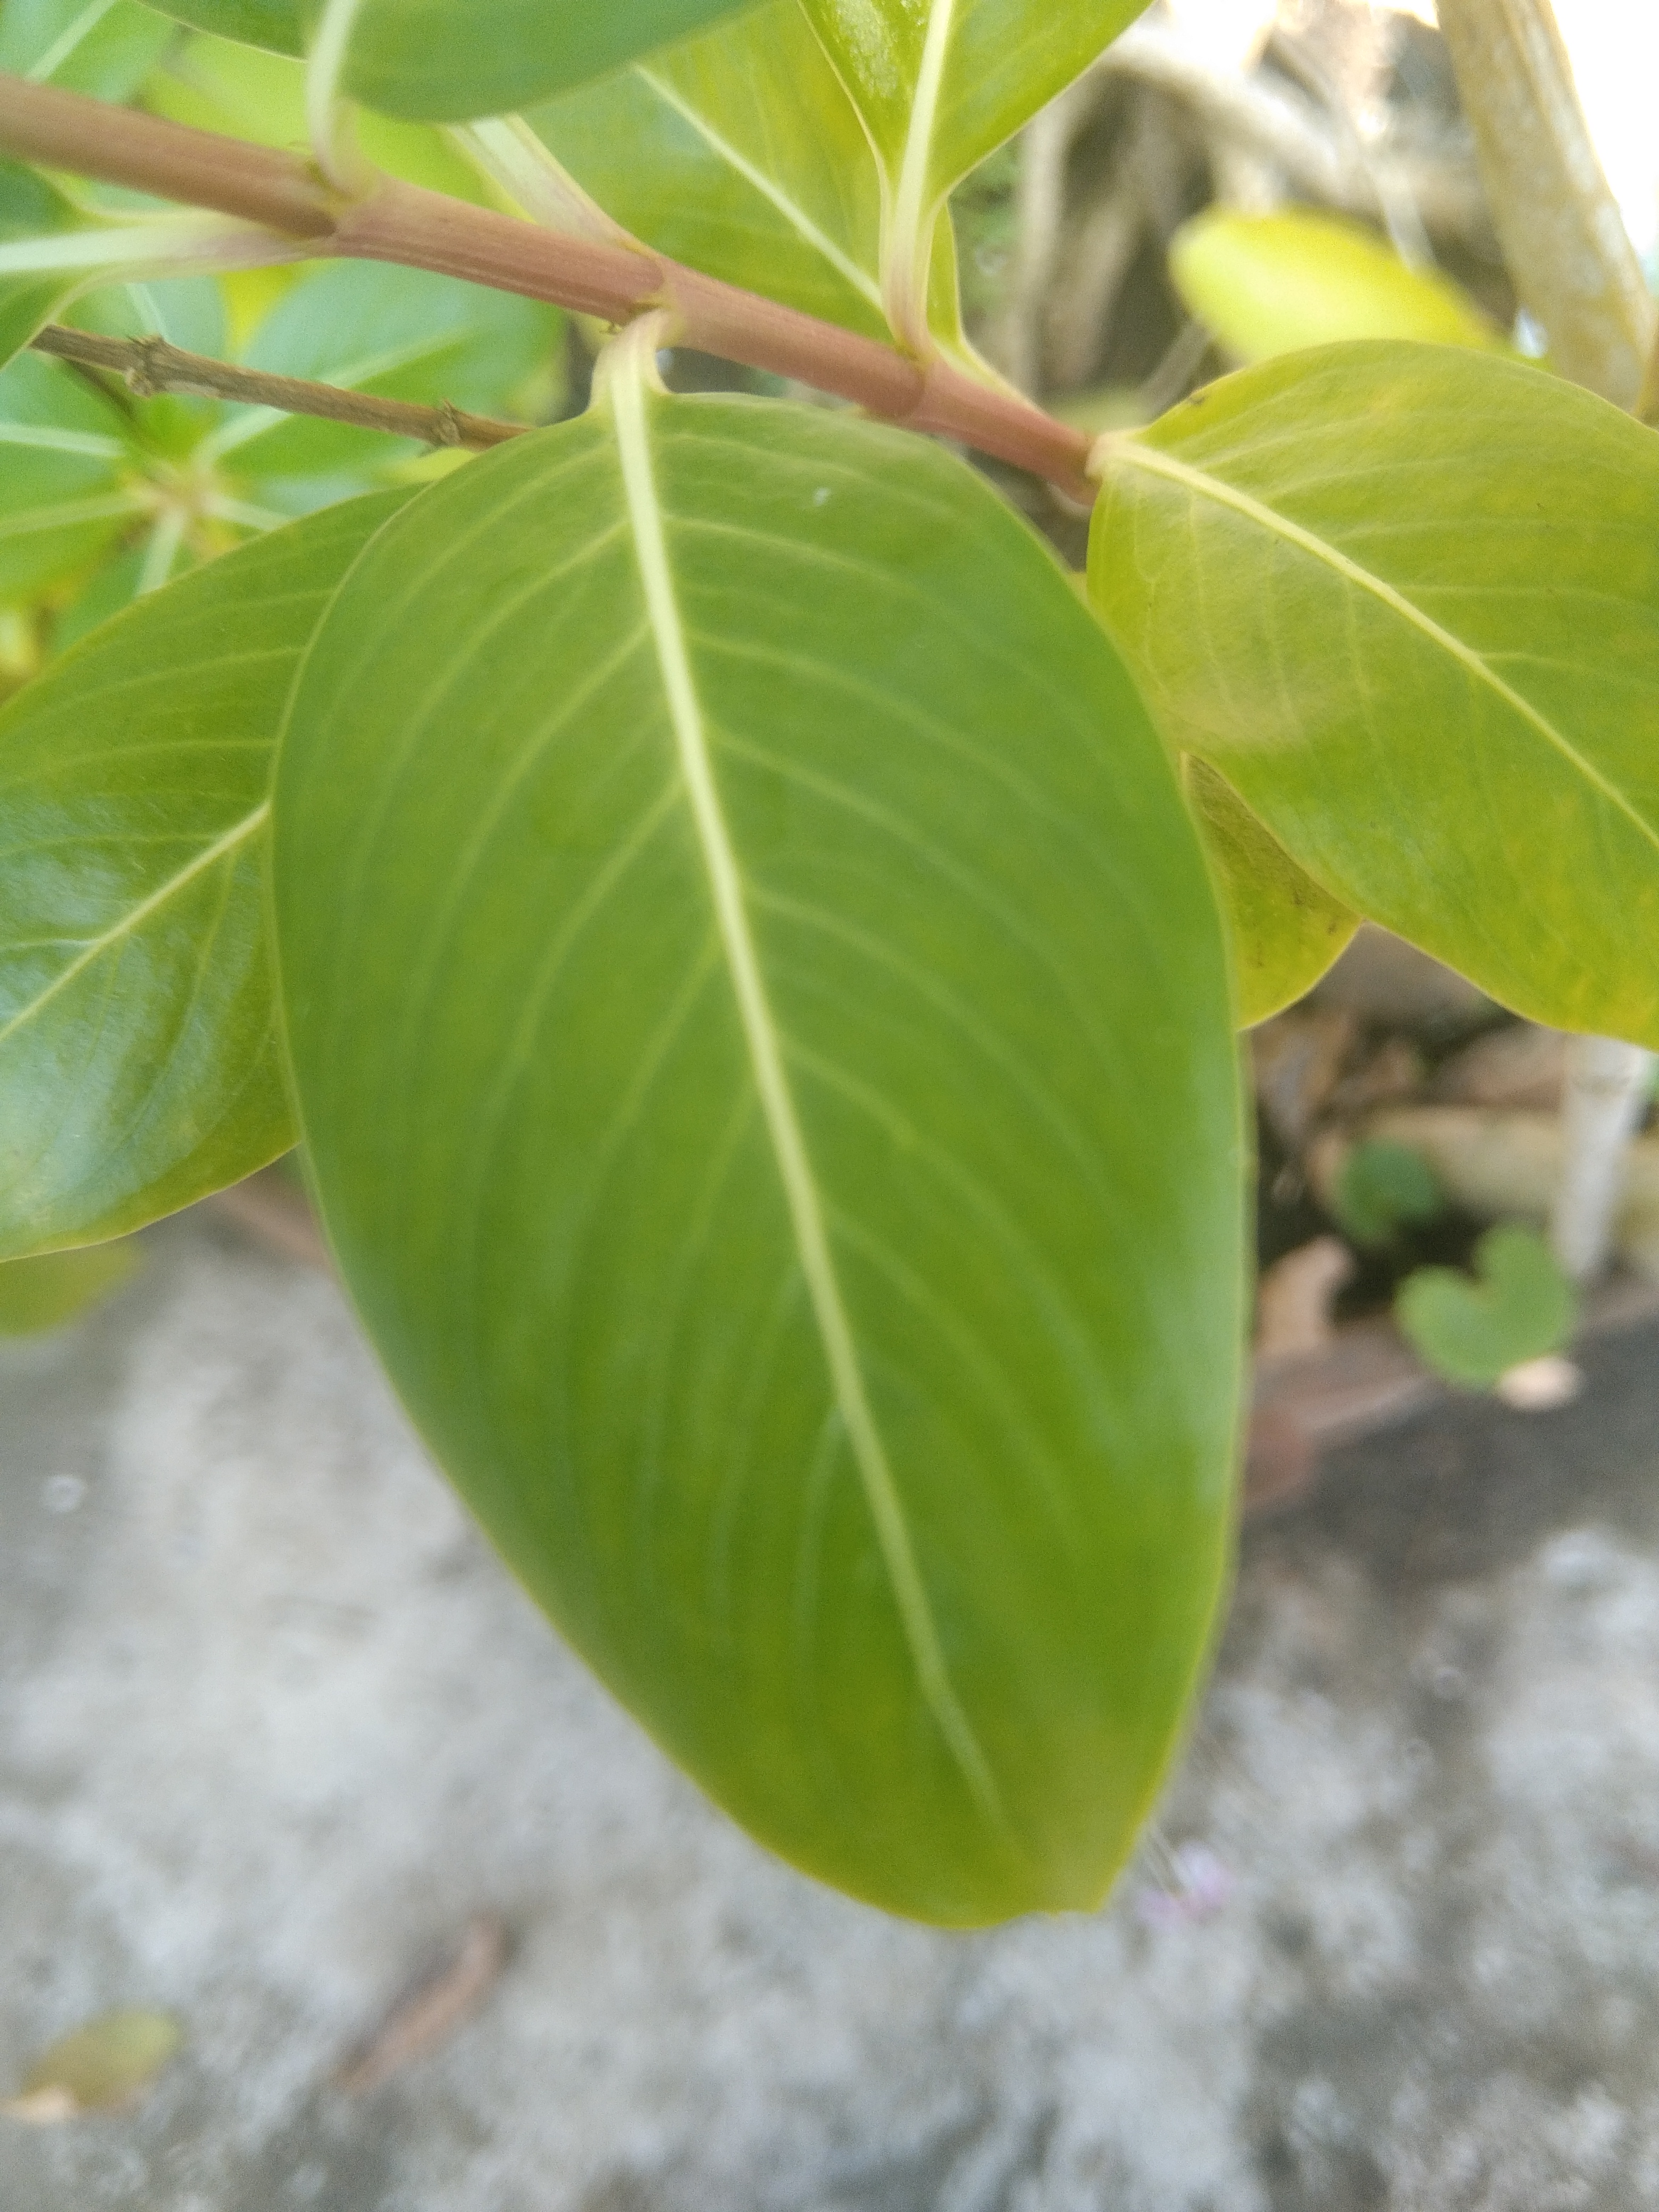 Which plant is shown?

rose periwinkle
